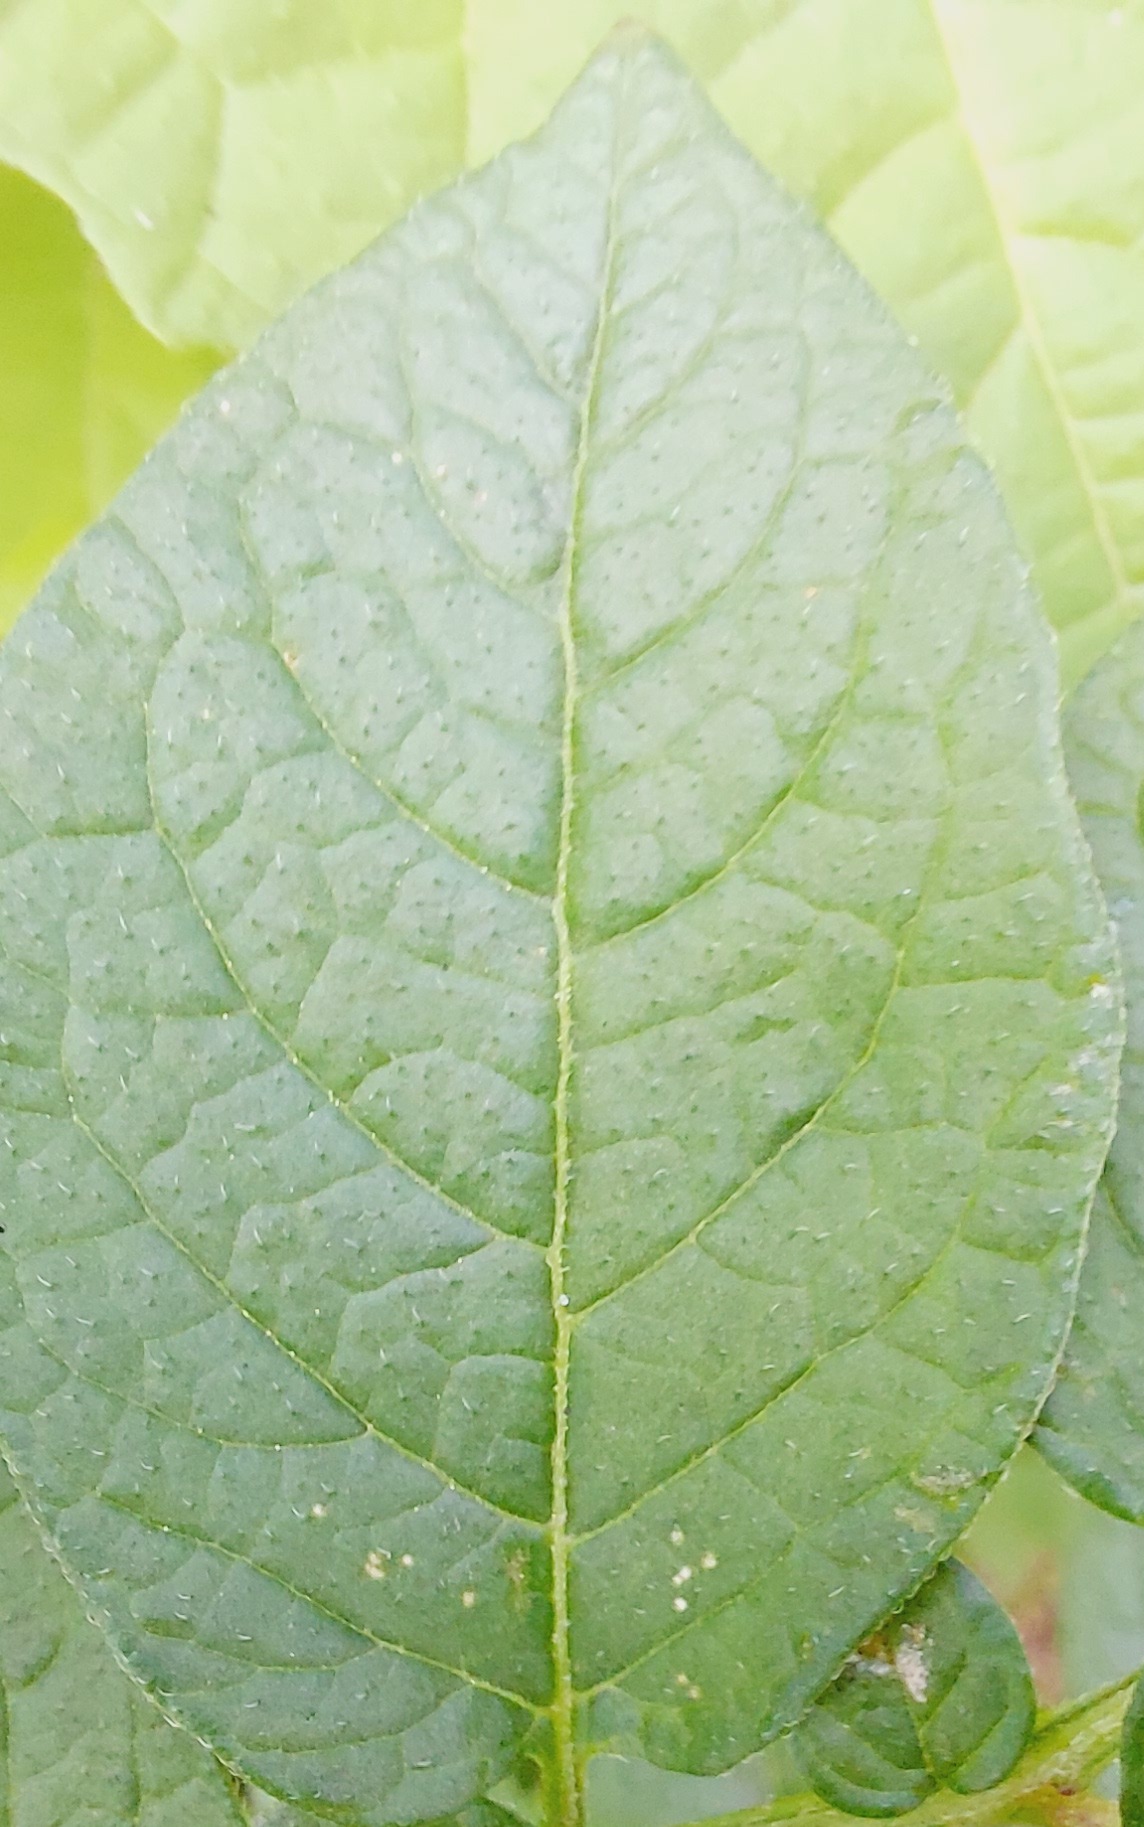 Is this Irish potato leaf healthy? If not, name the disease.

healthy
